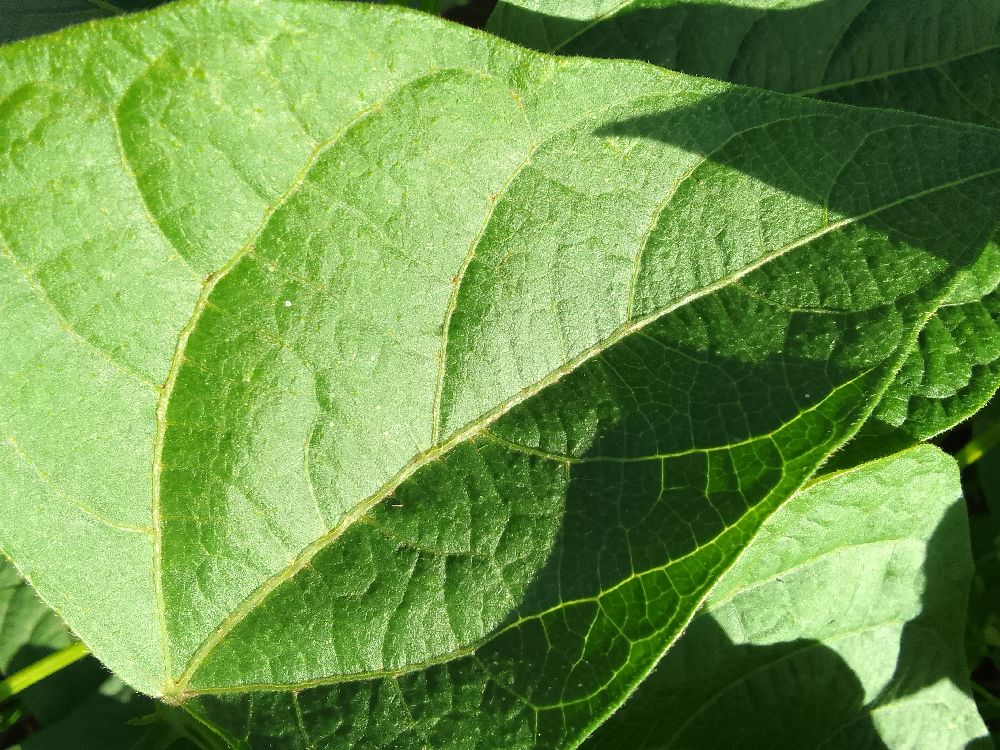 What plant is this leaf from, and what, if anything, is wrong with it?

common bean, healthy
